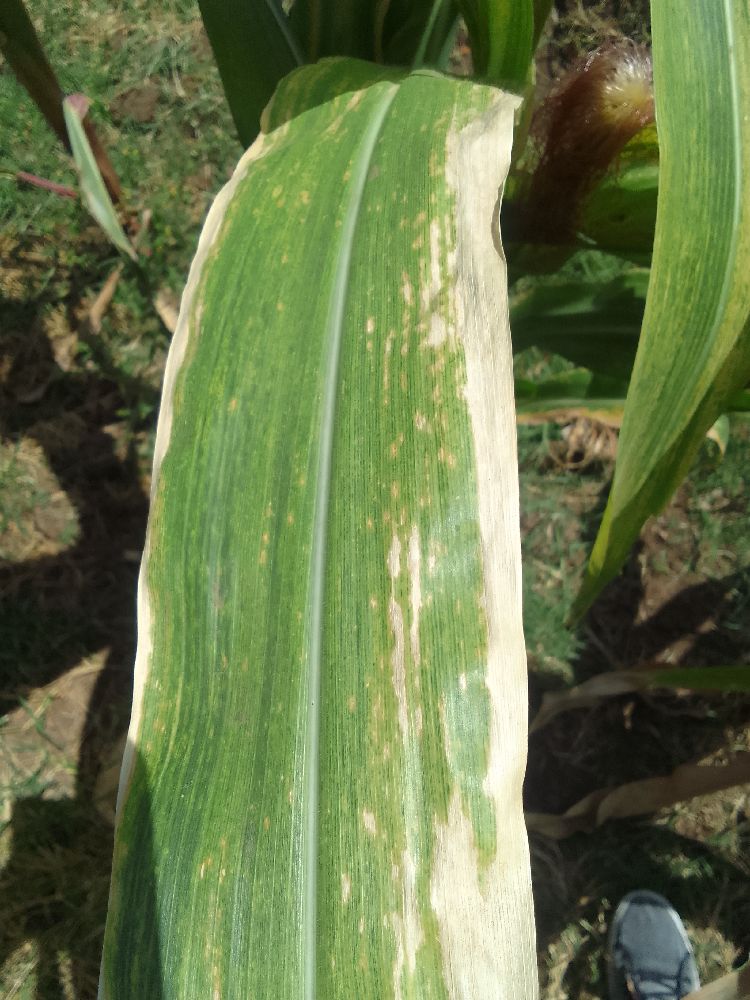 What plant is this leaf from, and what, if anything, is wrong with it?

maize, maize lethal necrosis
